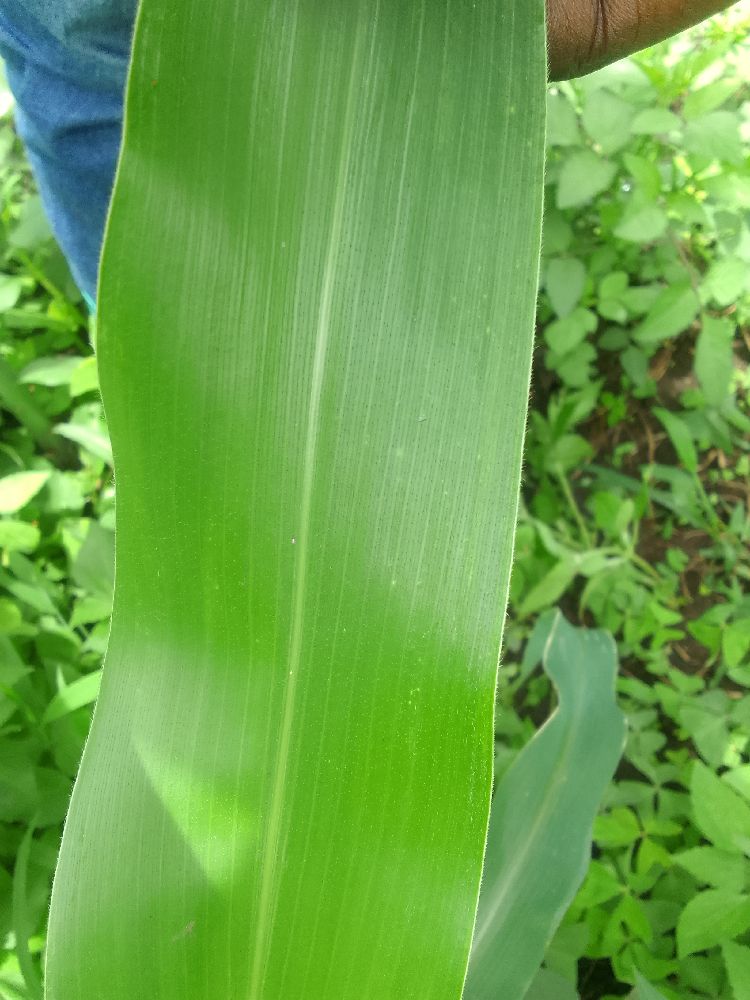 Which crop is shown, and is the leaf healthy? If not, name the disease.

maize, healthy
